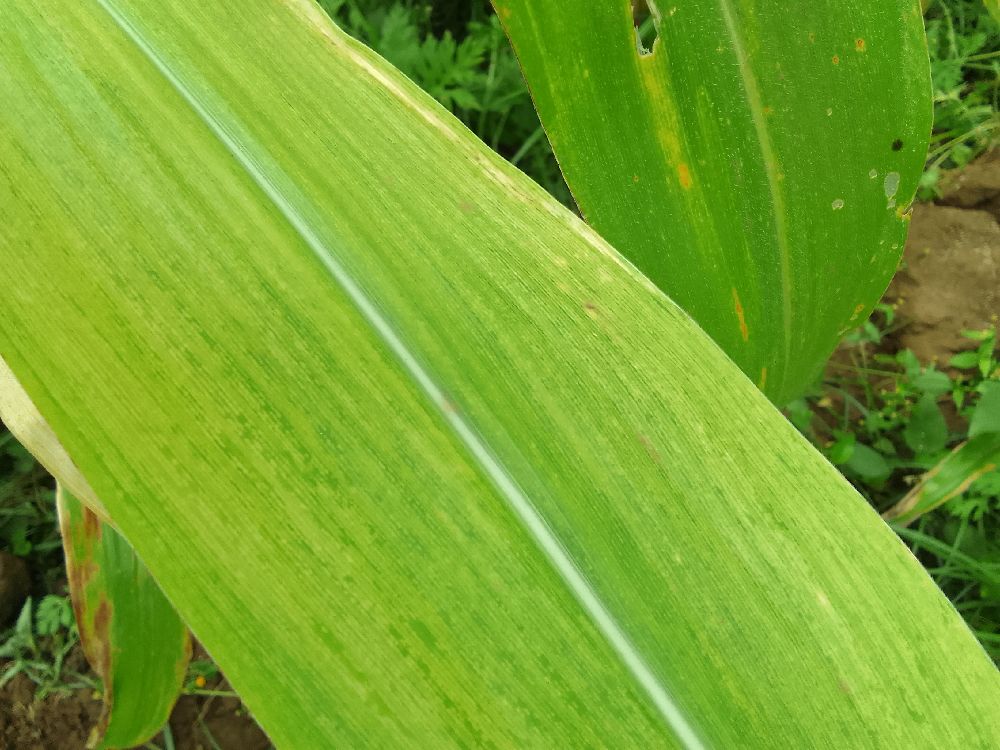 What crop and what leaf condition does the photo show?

maize, maize lethal necrosis
